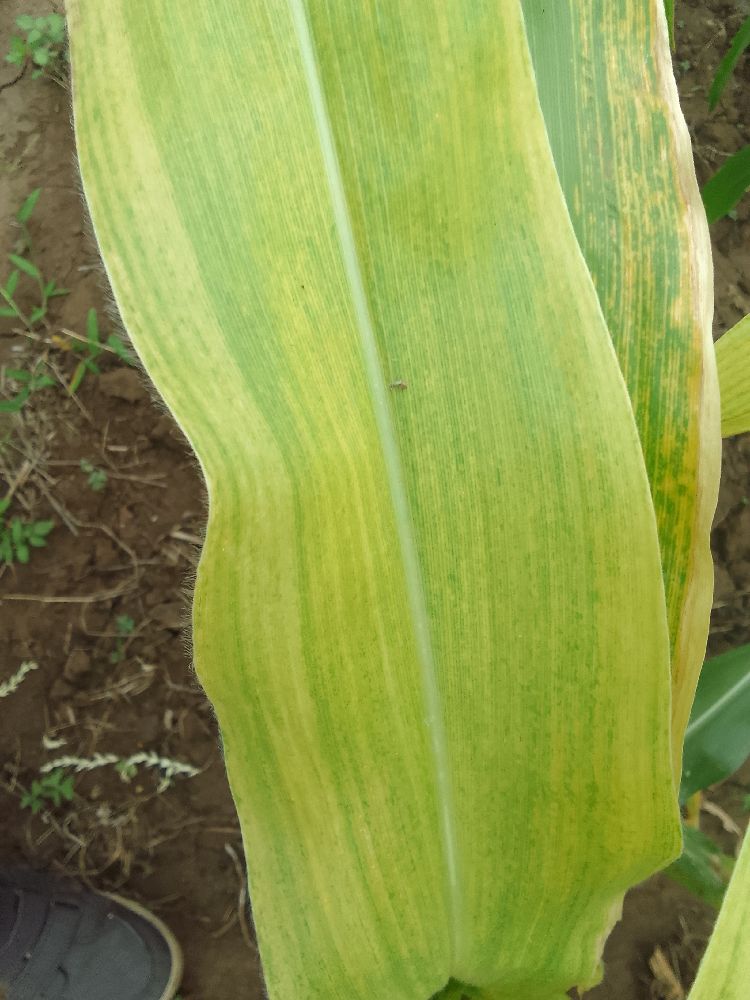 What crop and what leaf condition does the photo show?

maize, maize lethal necrosis
